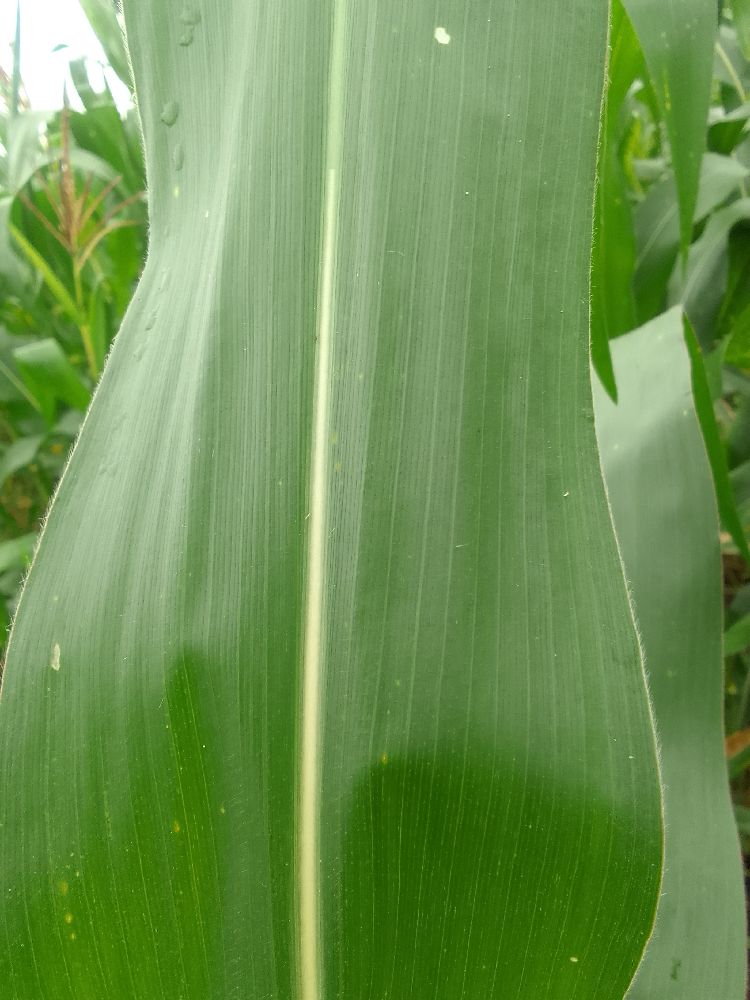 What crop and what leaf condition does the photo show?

maize, healthy
